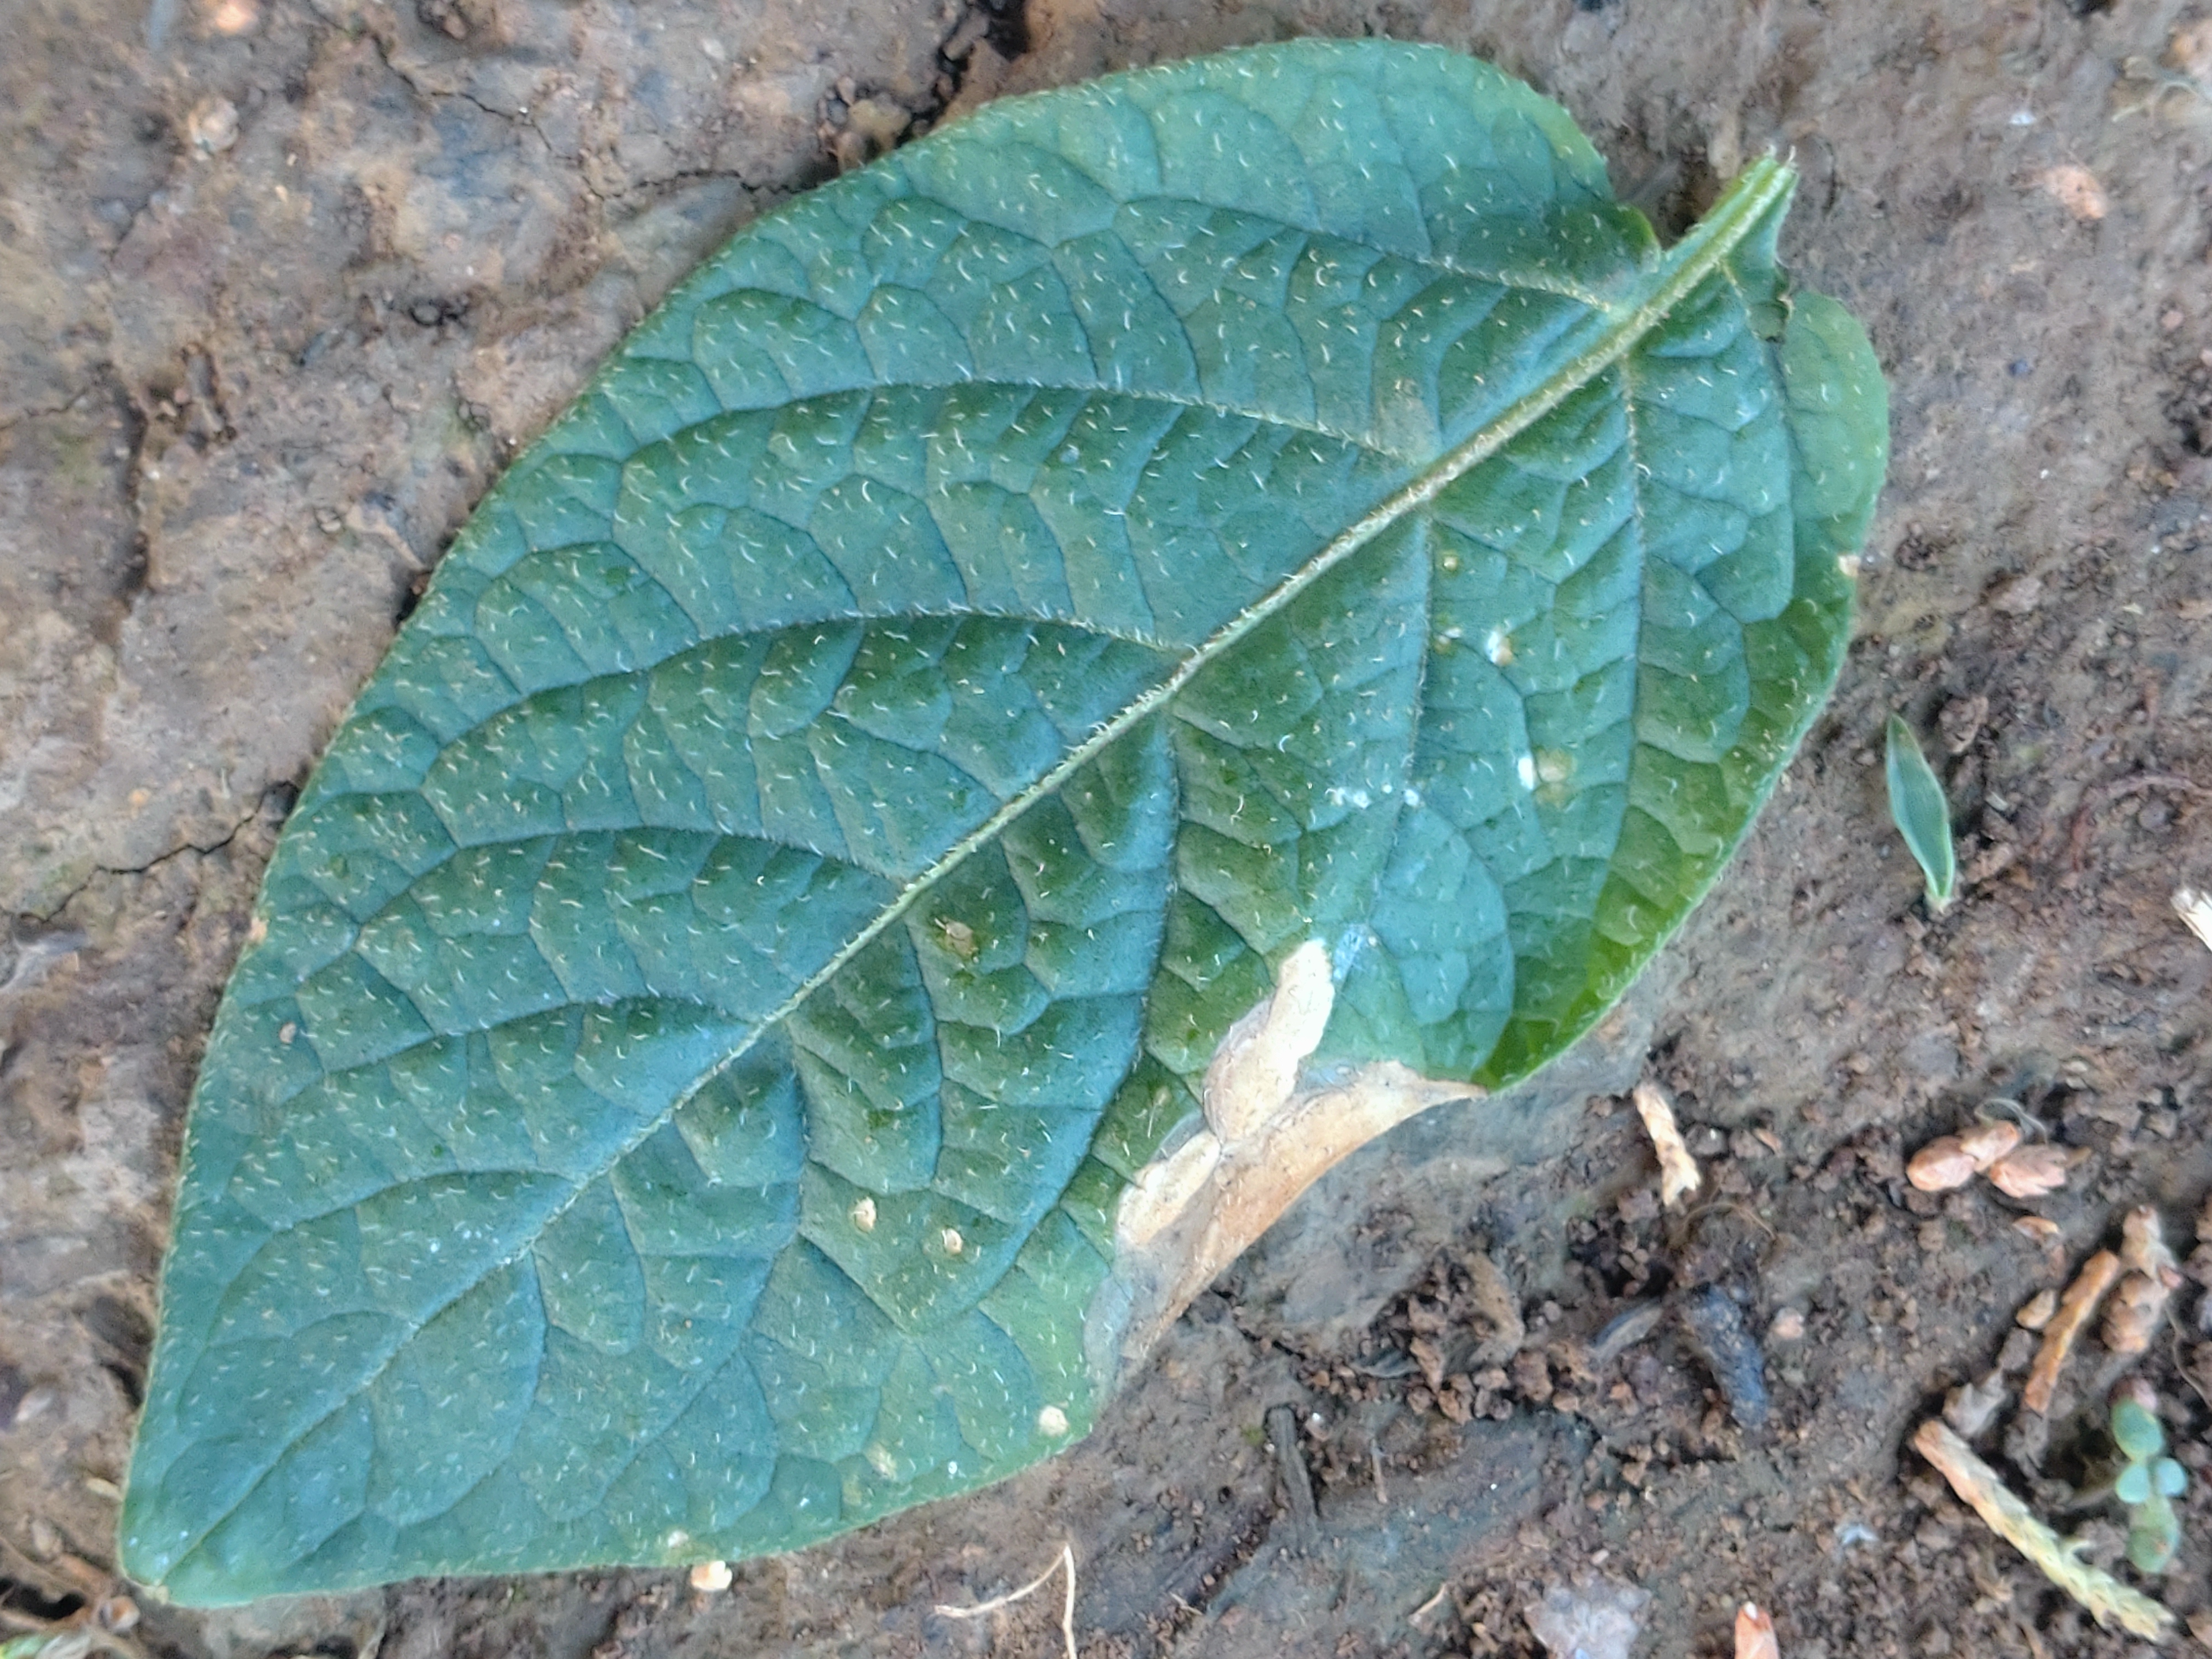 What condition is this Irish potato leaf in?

early blight
